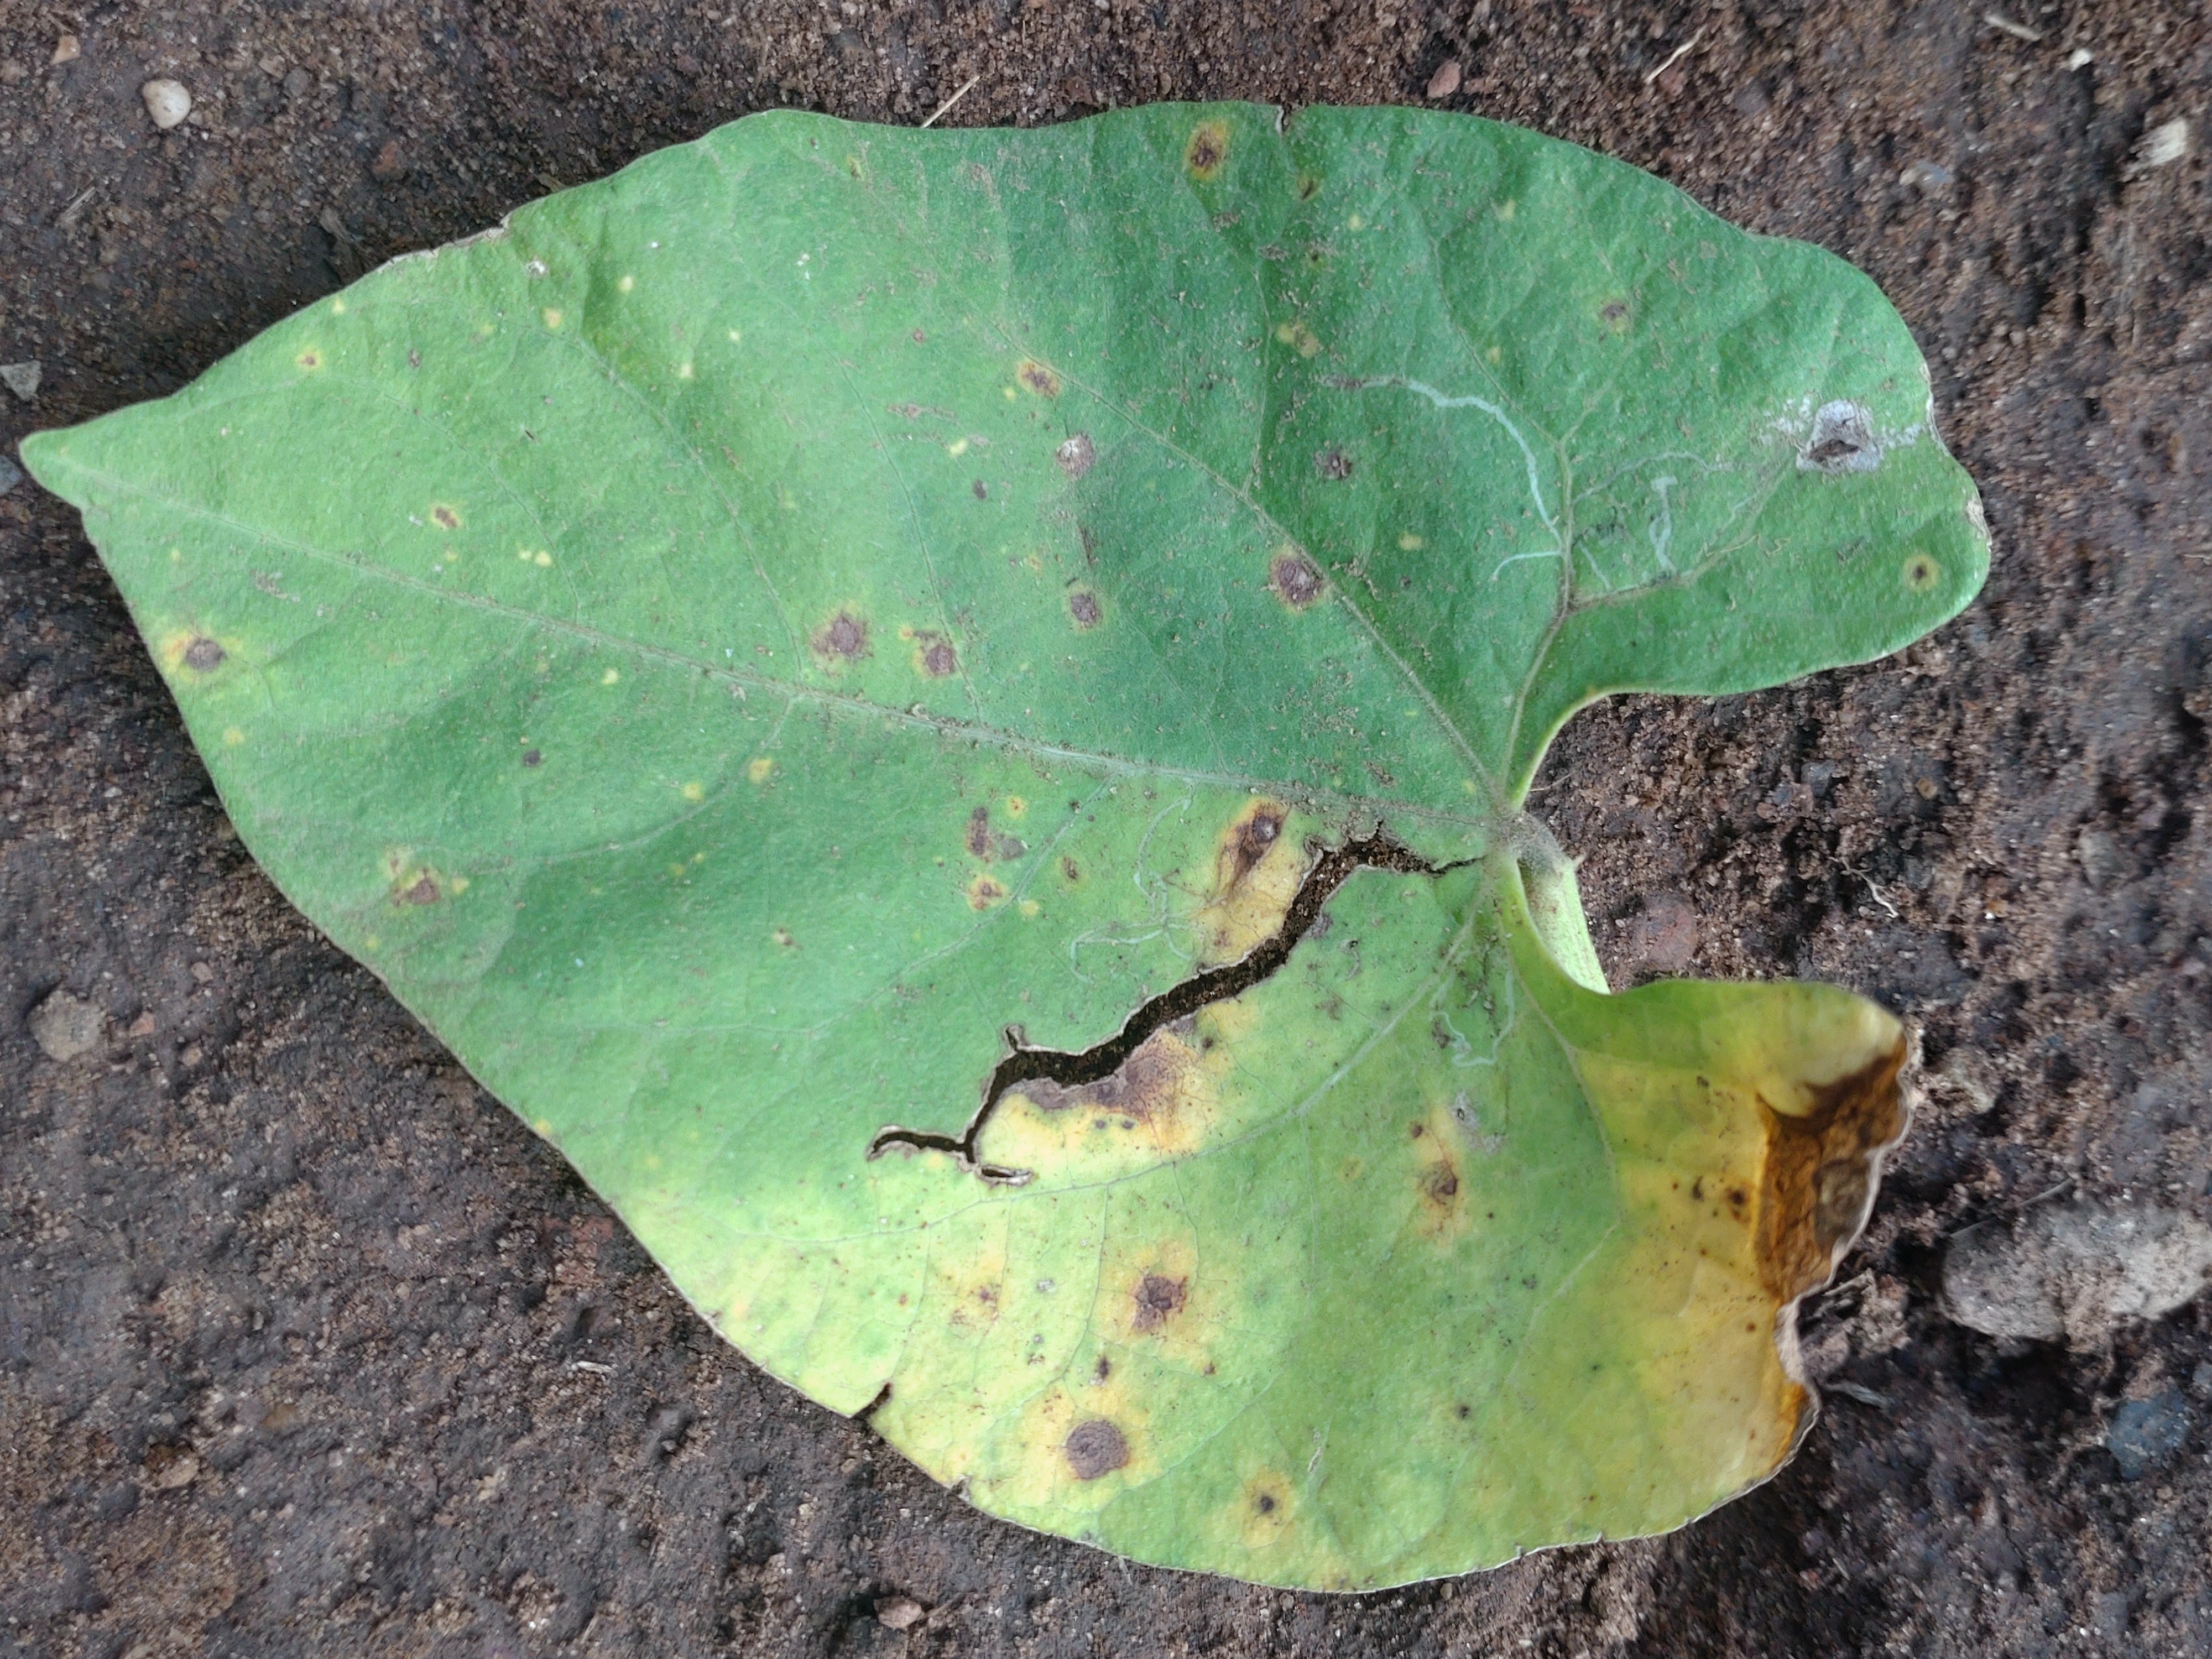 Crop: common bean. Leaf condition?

rust
